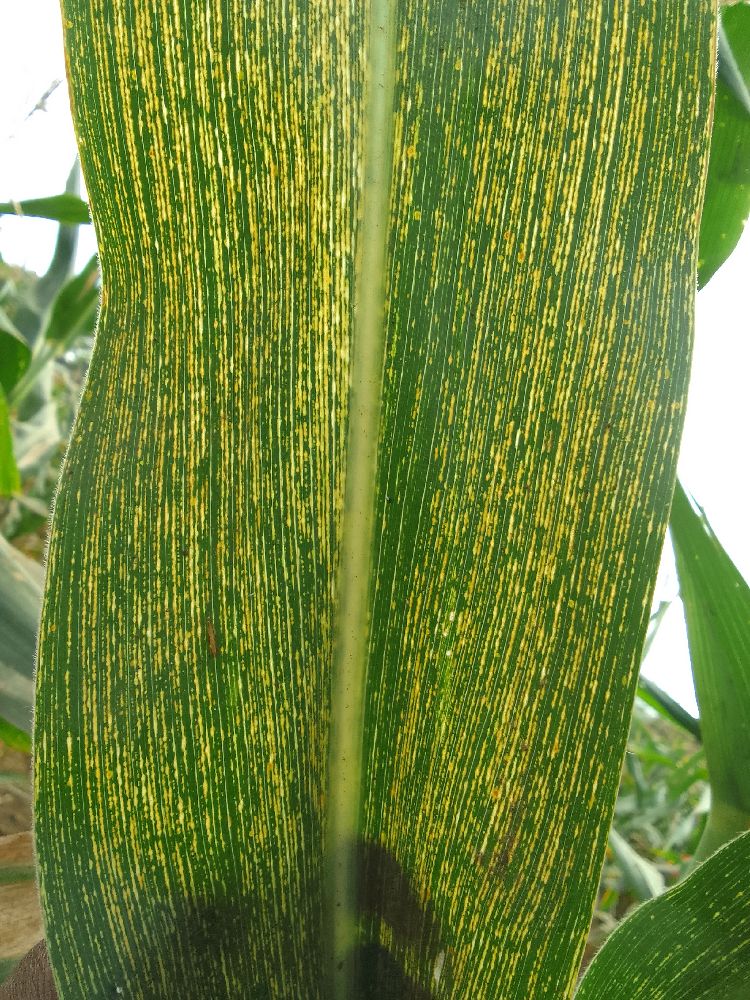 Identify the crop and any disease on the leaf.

maize, maize streak virus
